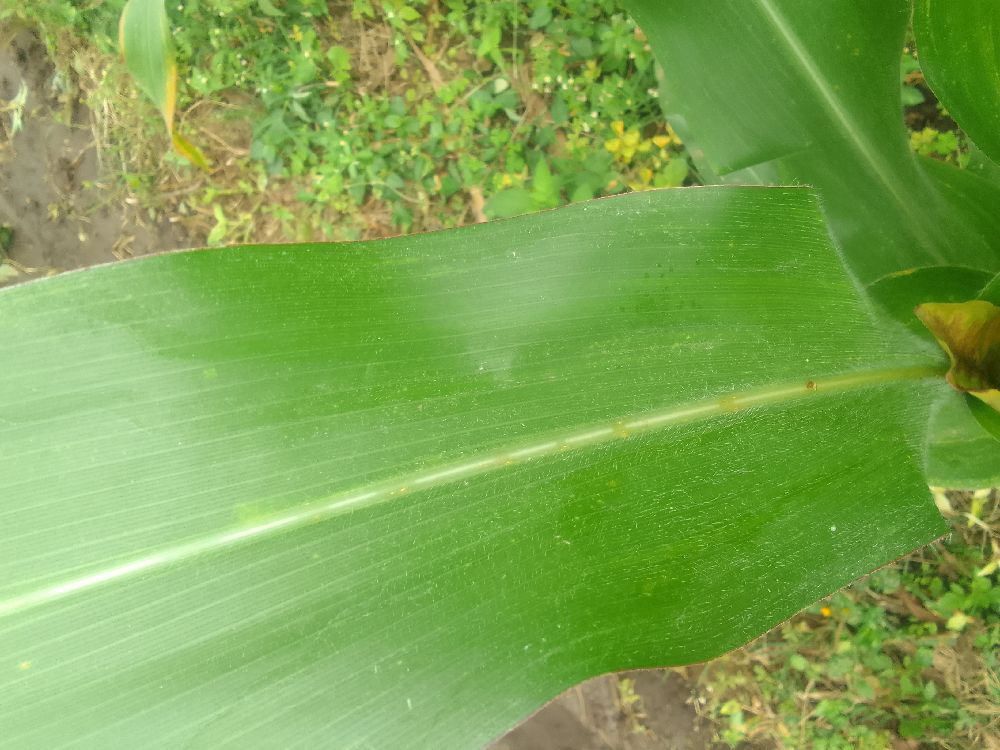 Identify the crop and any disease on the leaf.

maize, healthy
